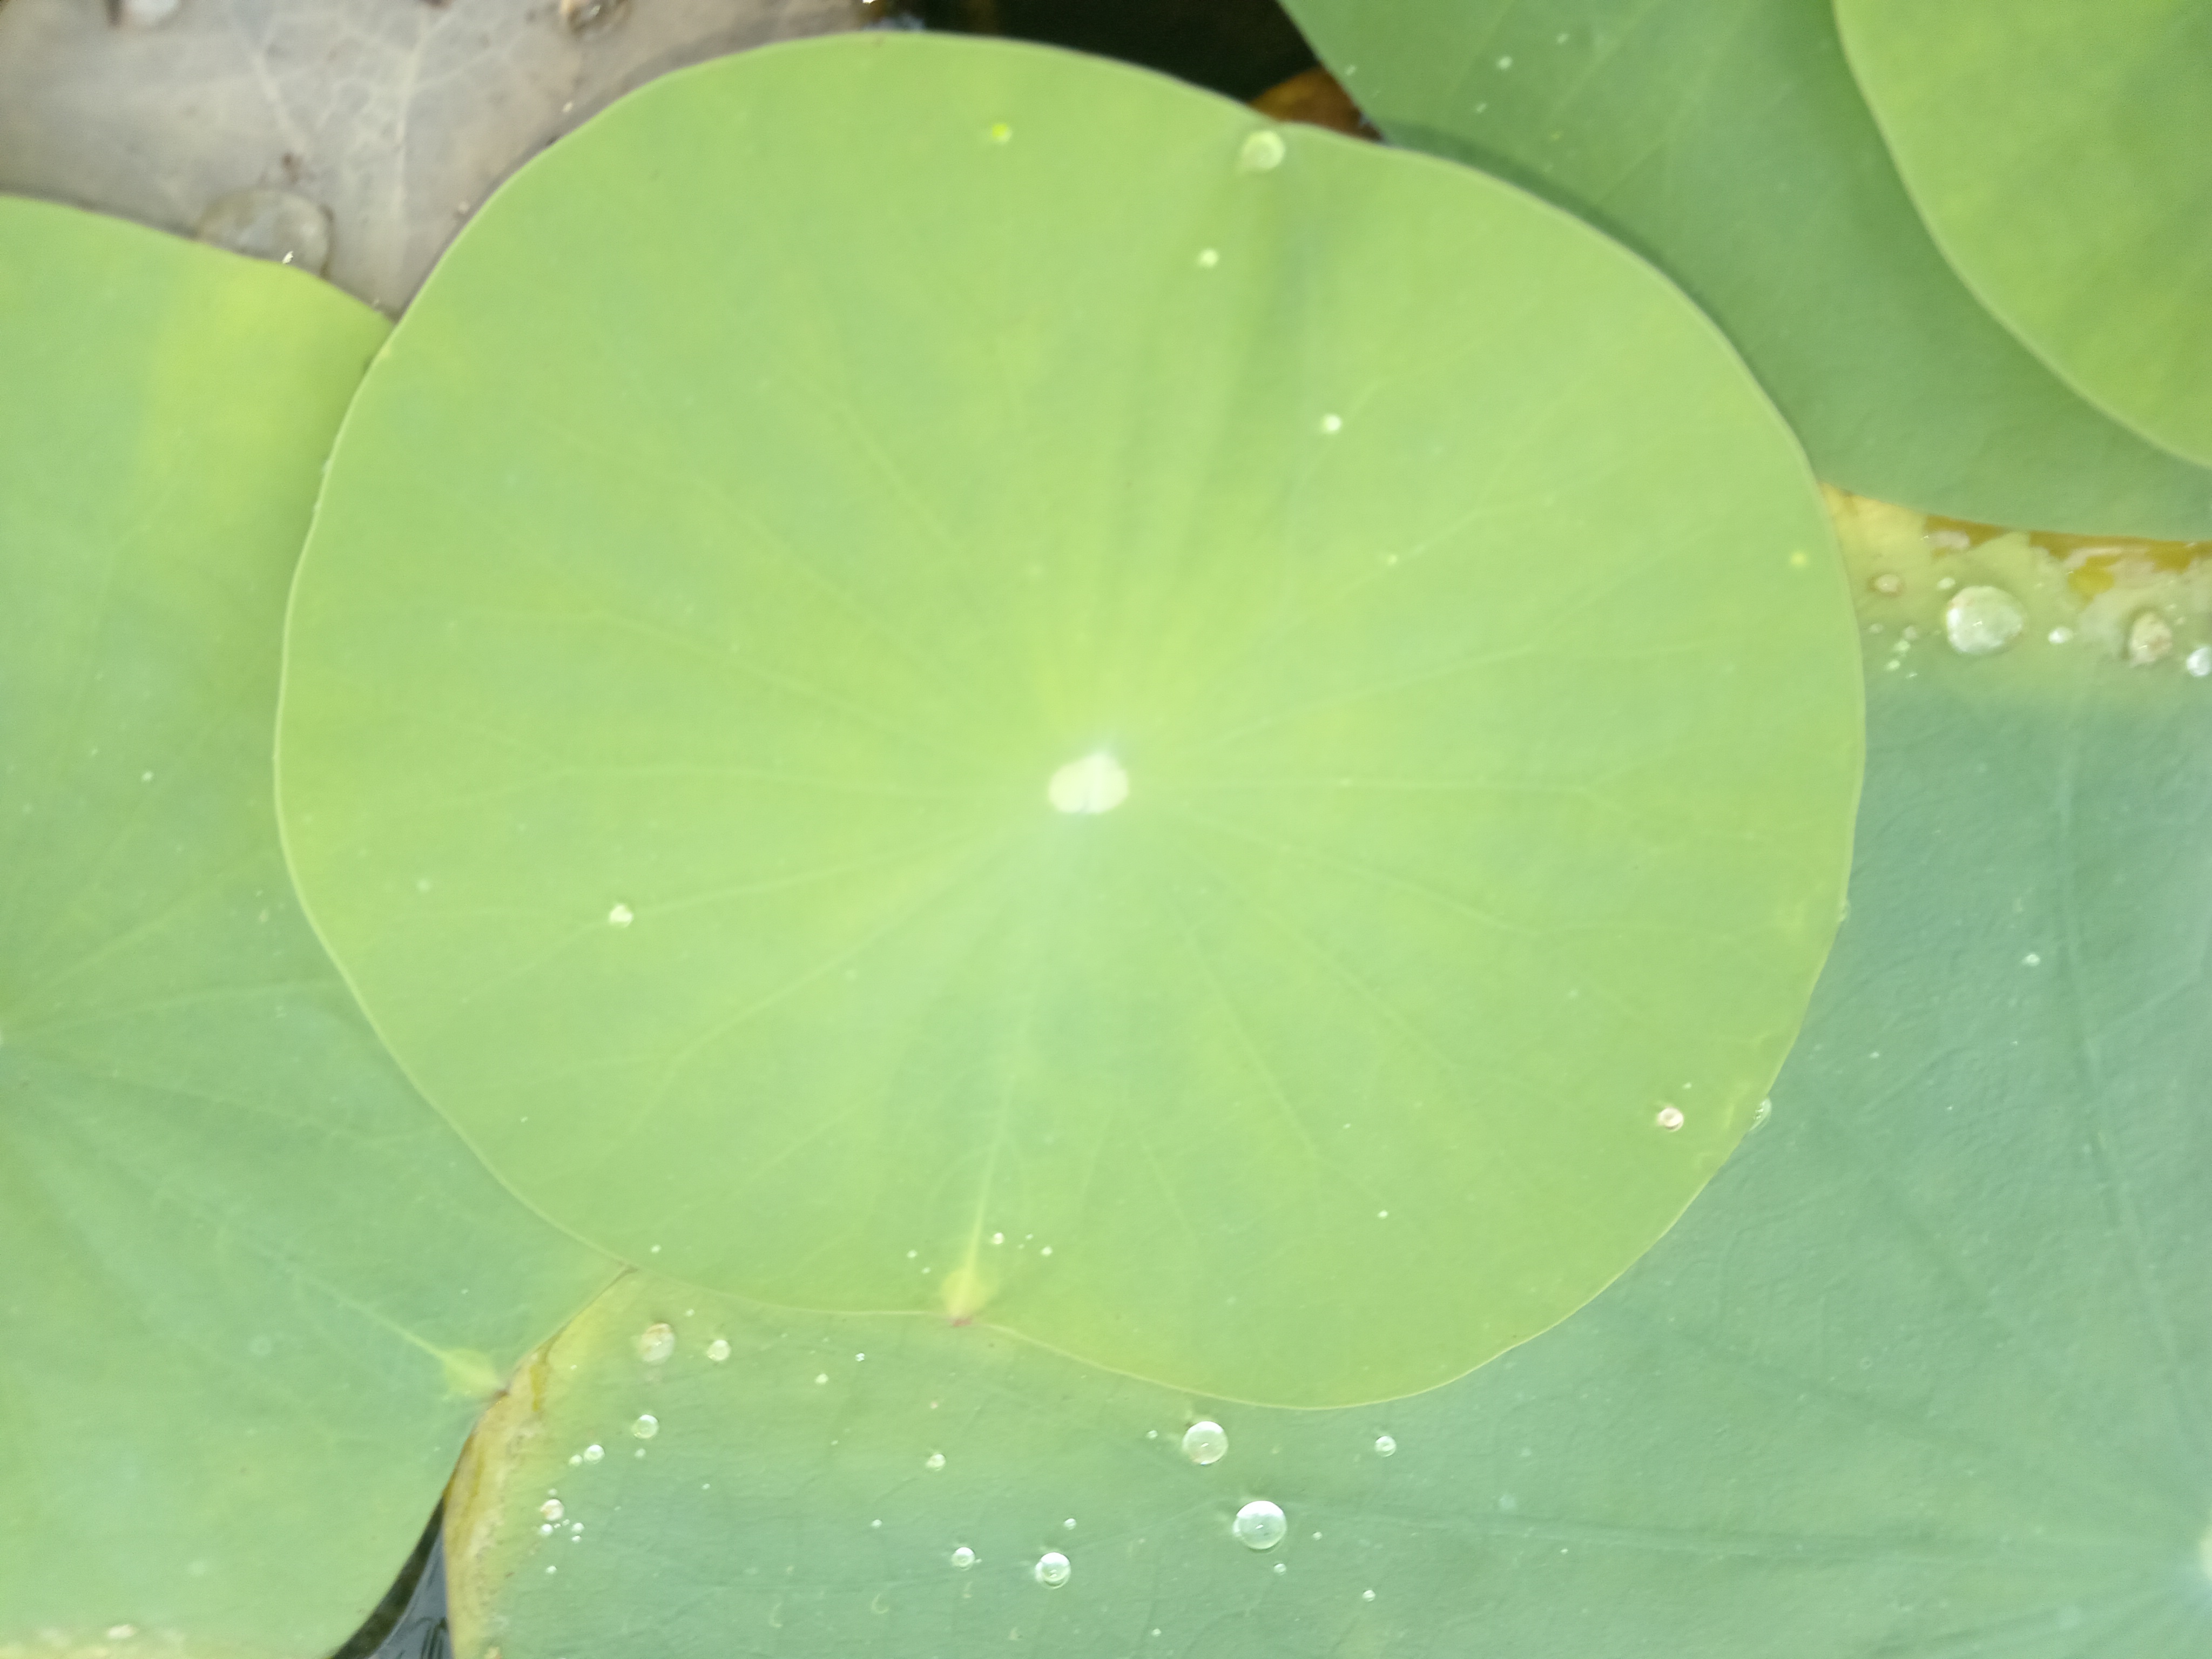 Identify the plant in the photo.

lotus
